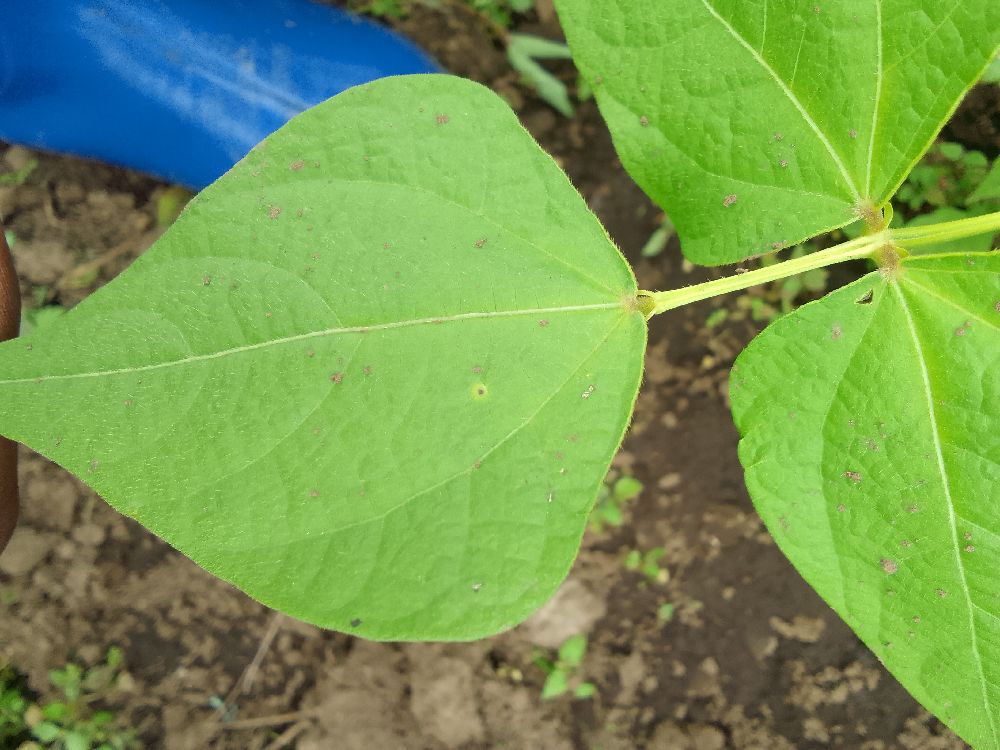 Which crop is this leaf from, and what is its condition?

common bean, healthy
